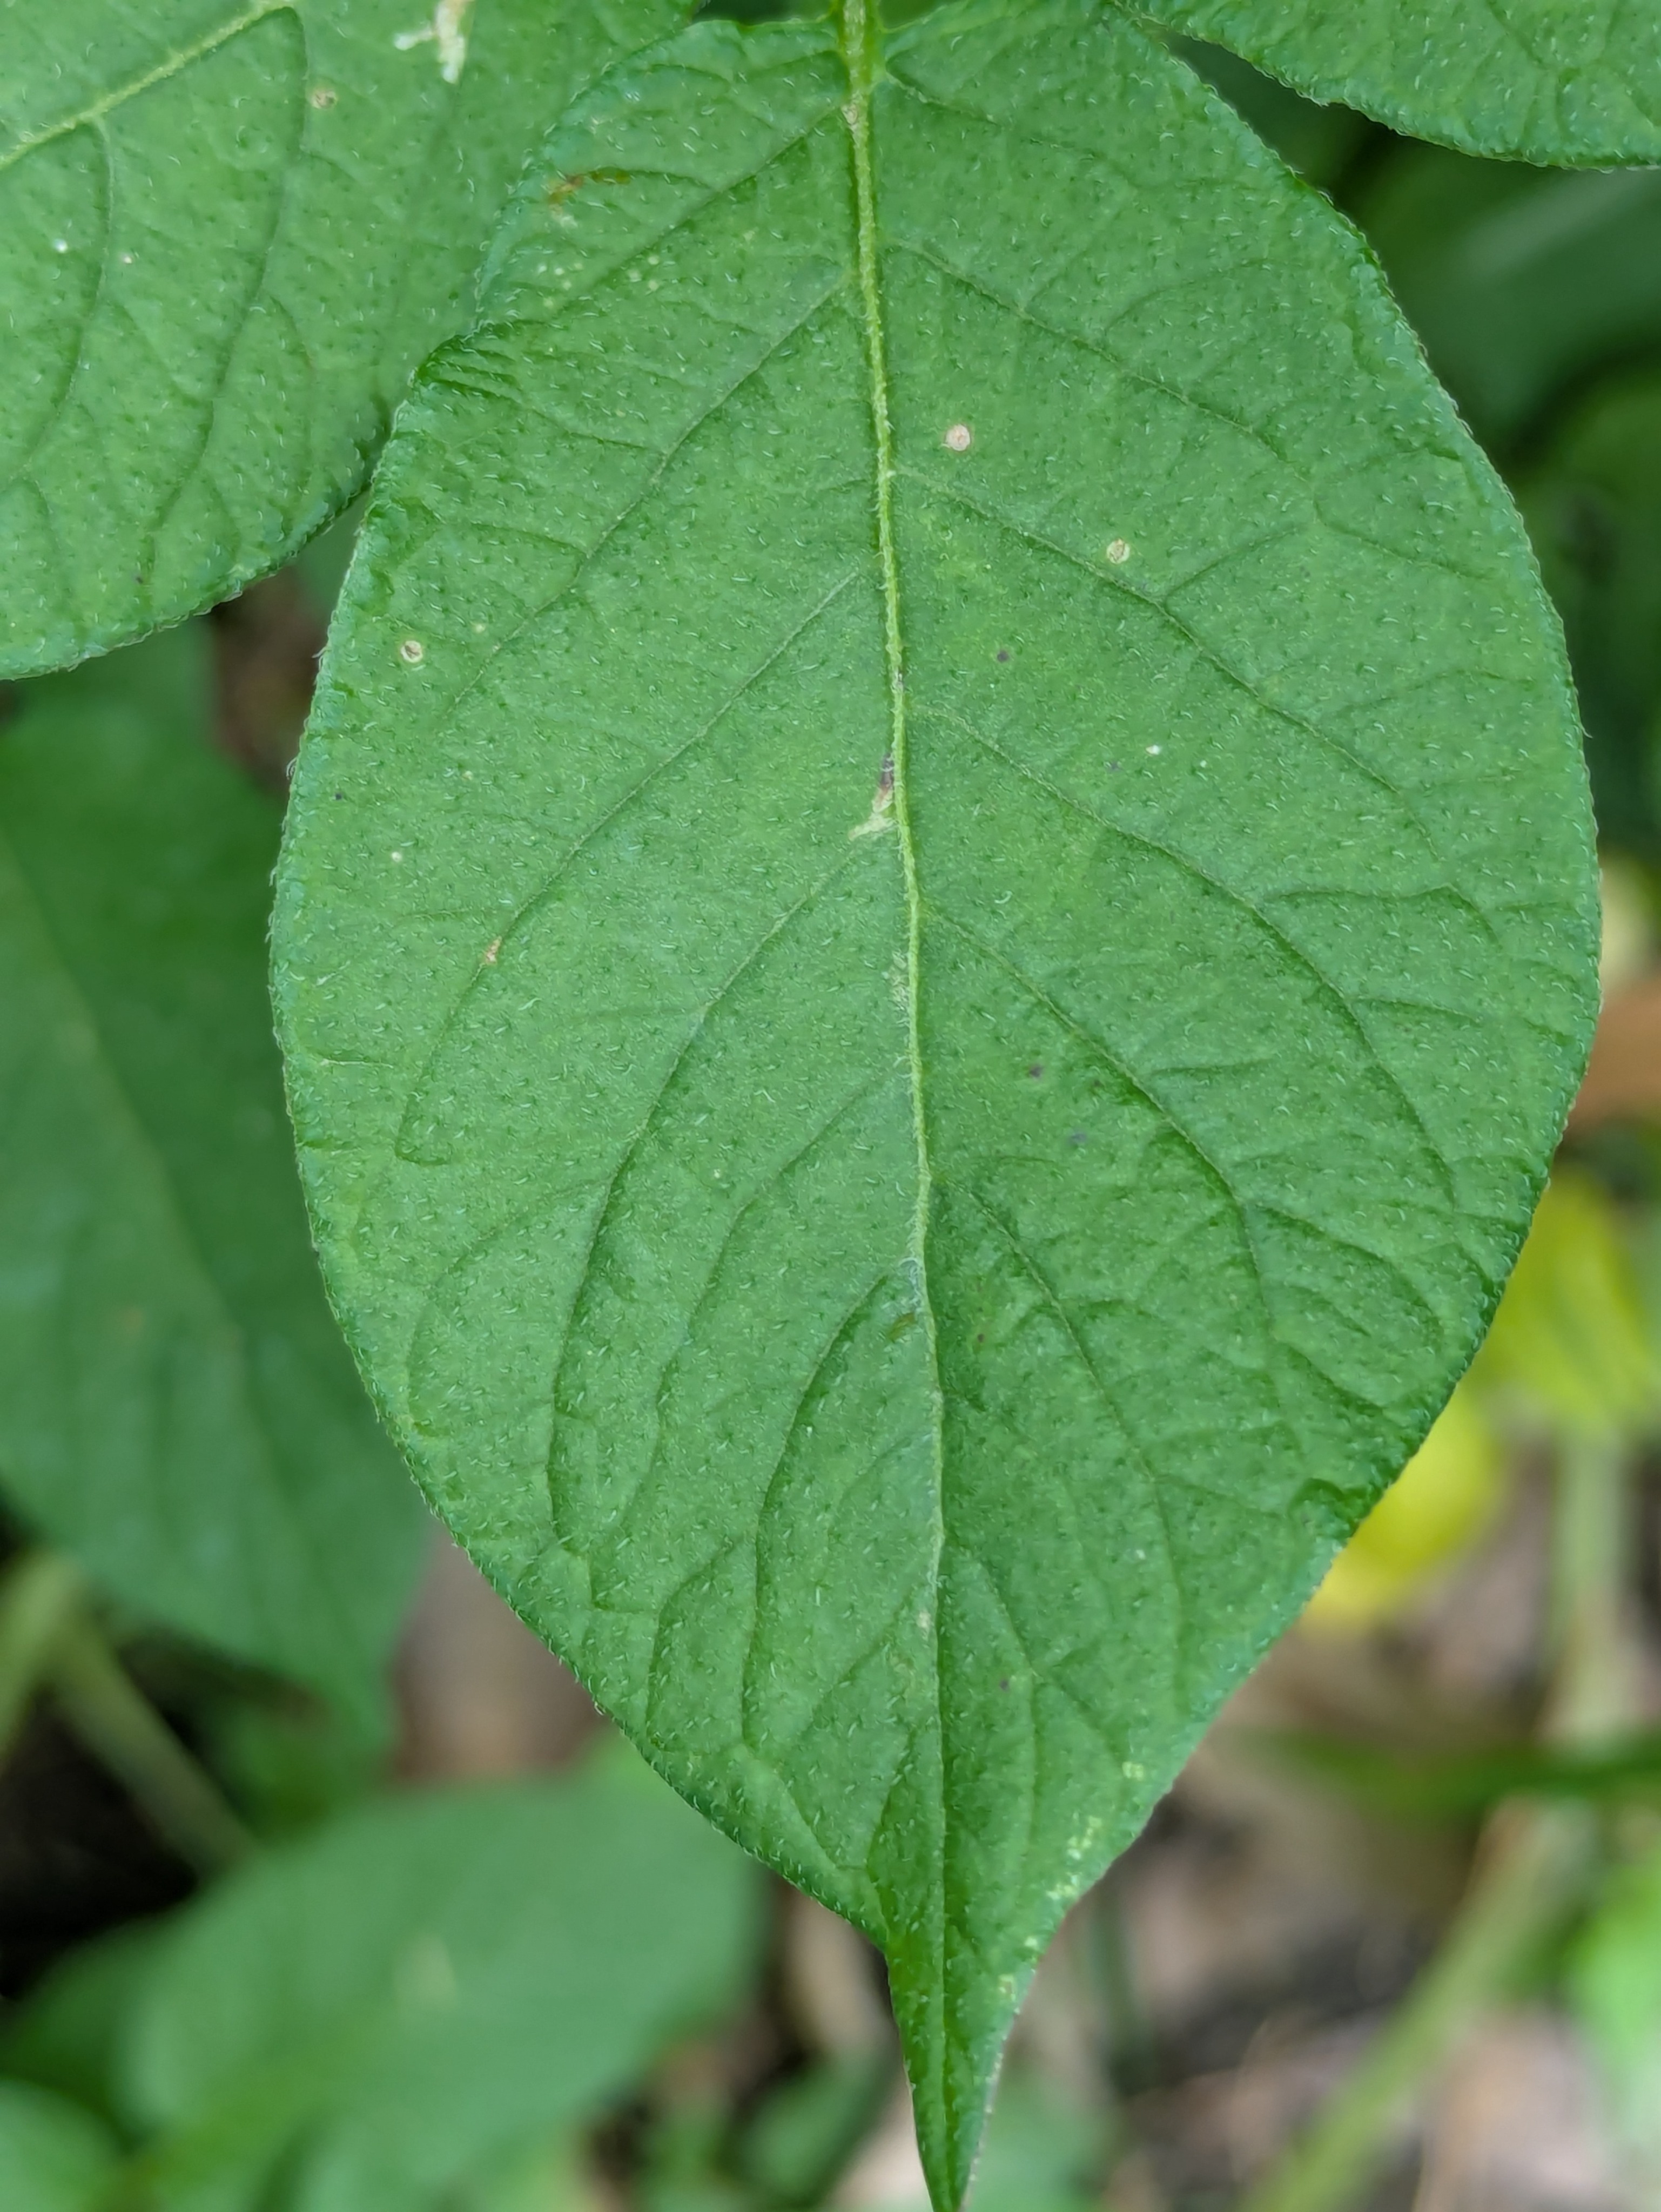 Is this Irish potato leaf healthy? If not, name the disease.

healthy
